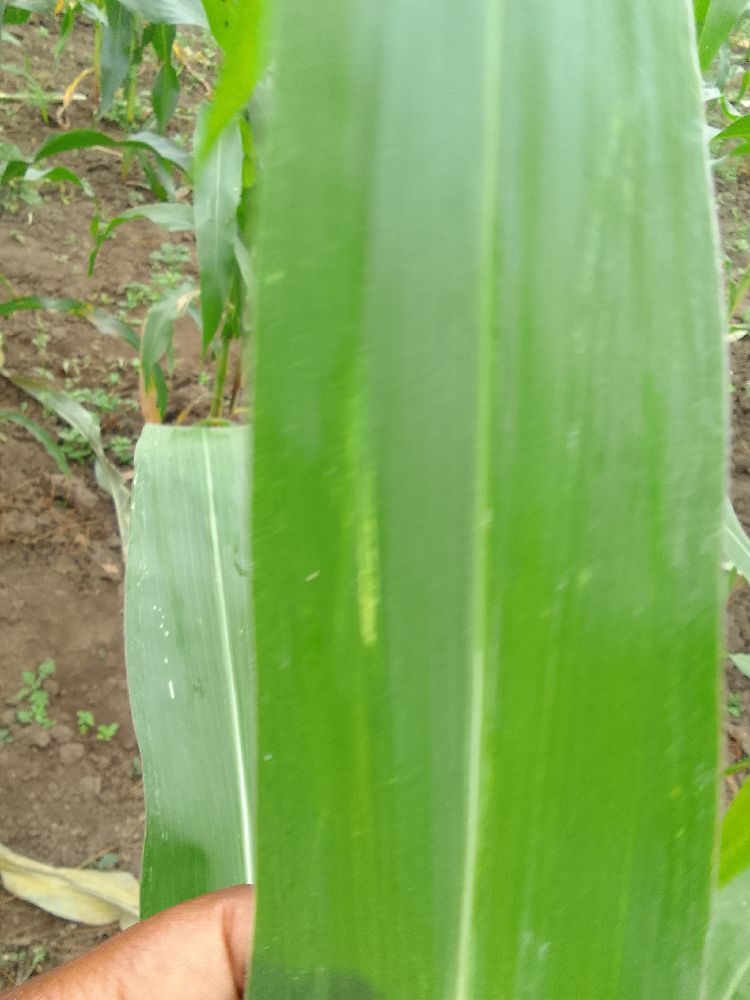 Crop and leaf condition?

maize, healthy
